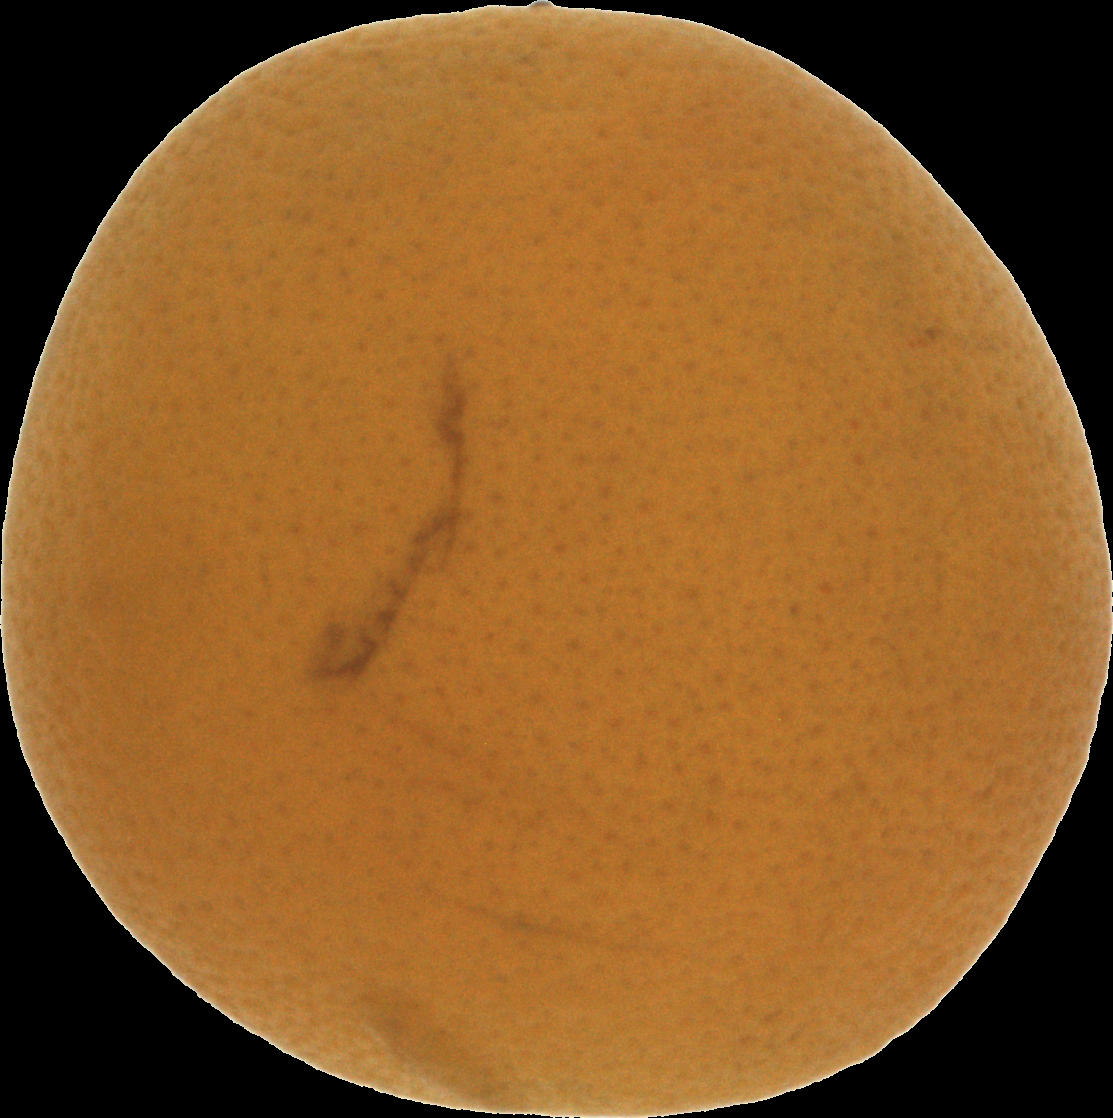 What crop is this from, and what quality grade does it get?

orange, bad
